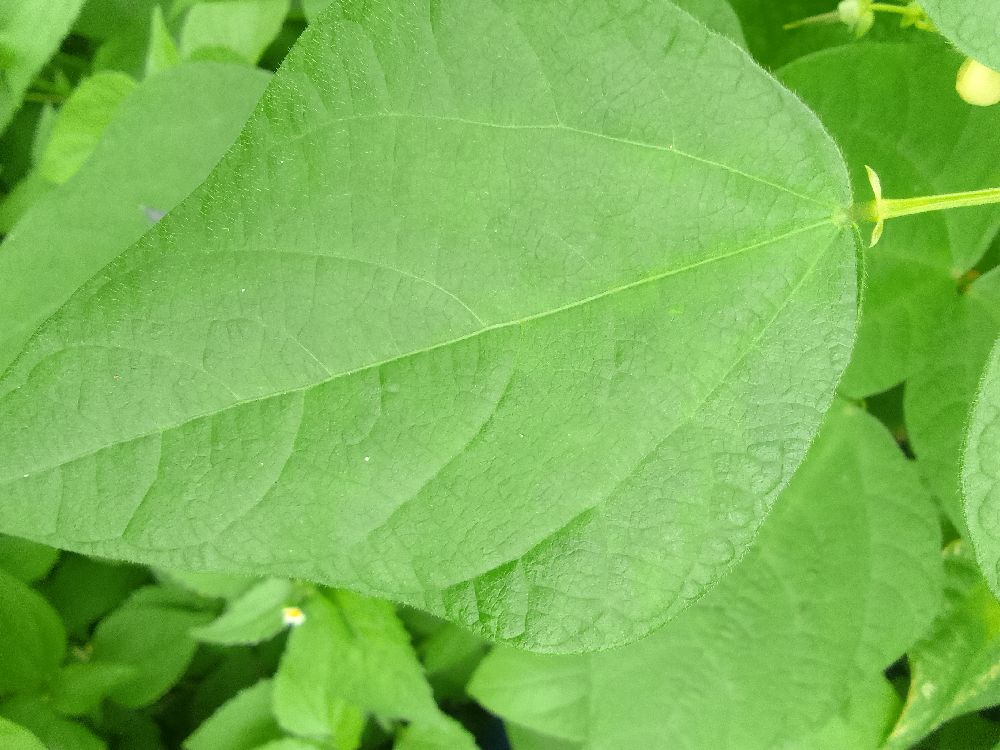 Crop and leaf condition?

common bean, healthy
